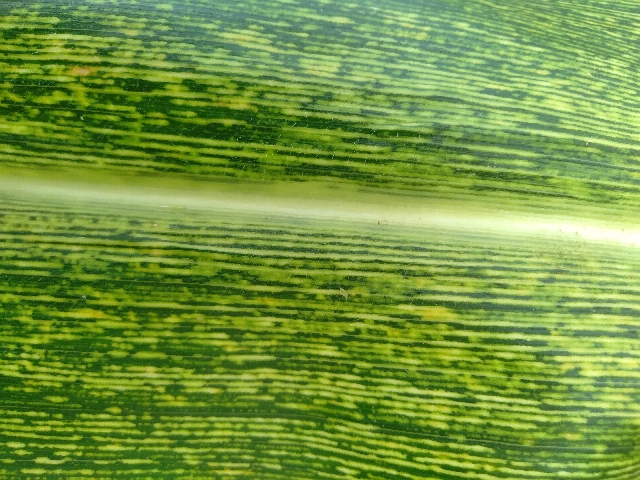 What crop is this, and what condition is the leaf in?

maize, maize streak virus
